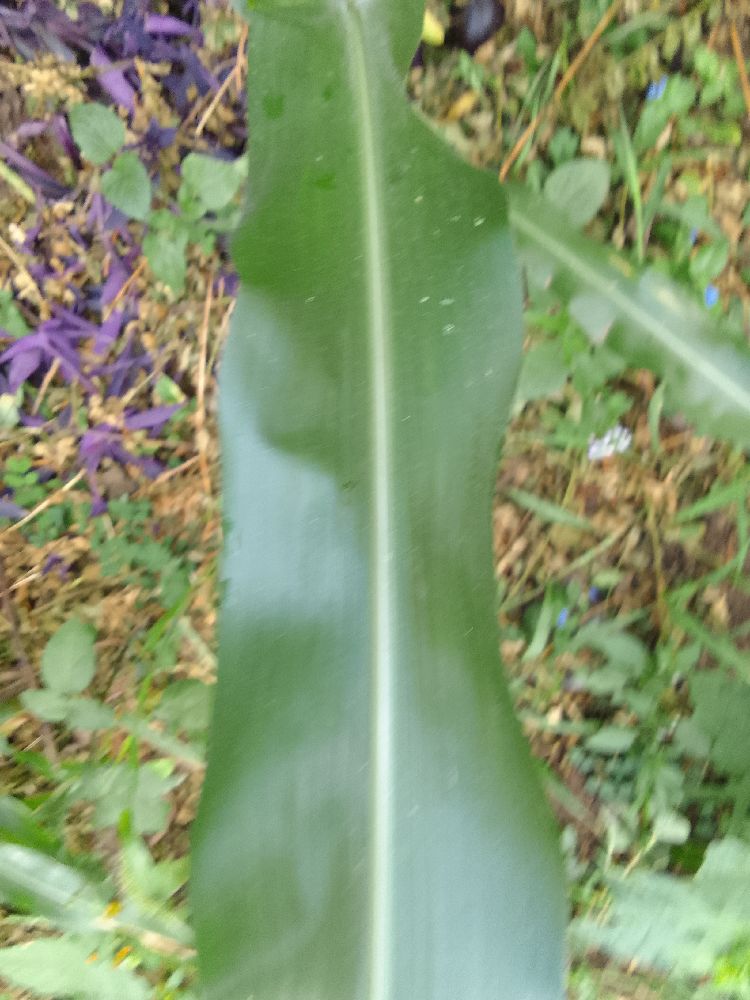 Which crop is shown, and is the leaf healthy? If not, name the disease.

maize, healthy
